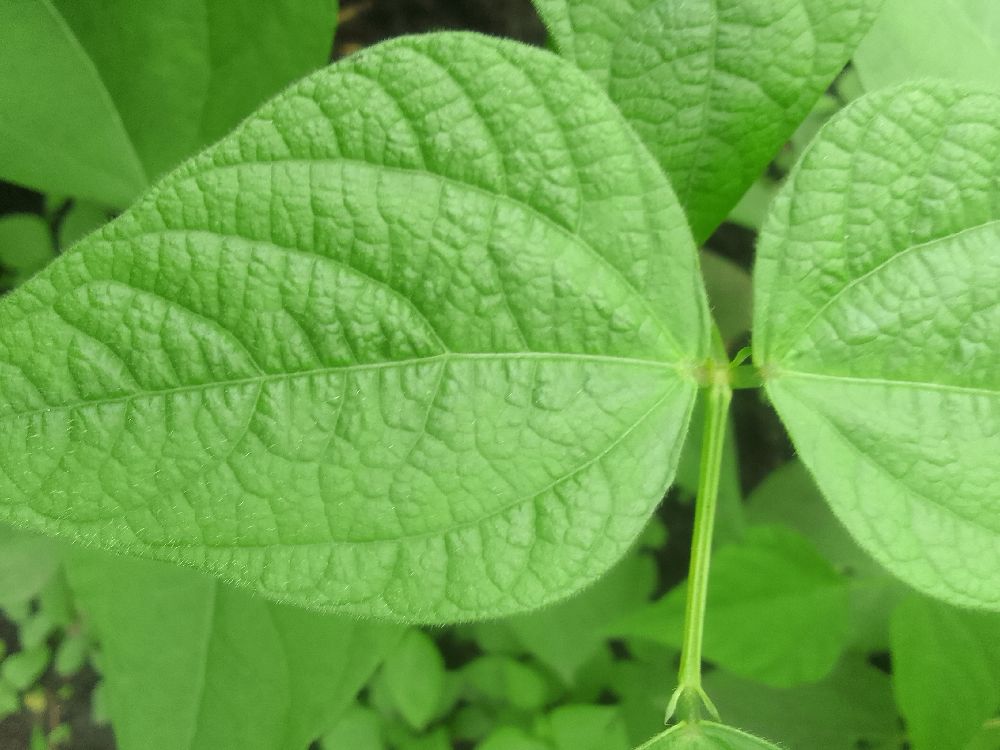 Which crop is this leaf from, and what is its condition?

common bean, healthy
